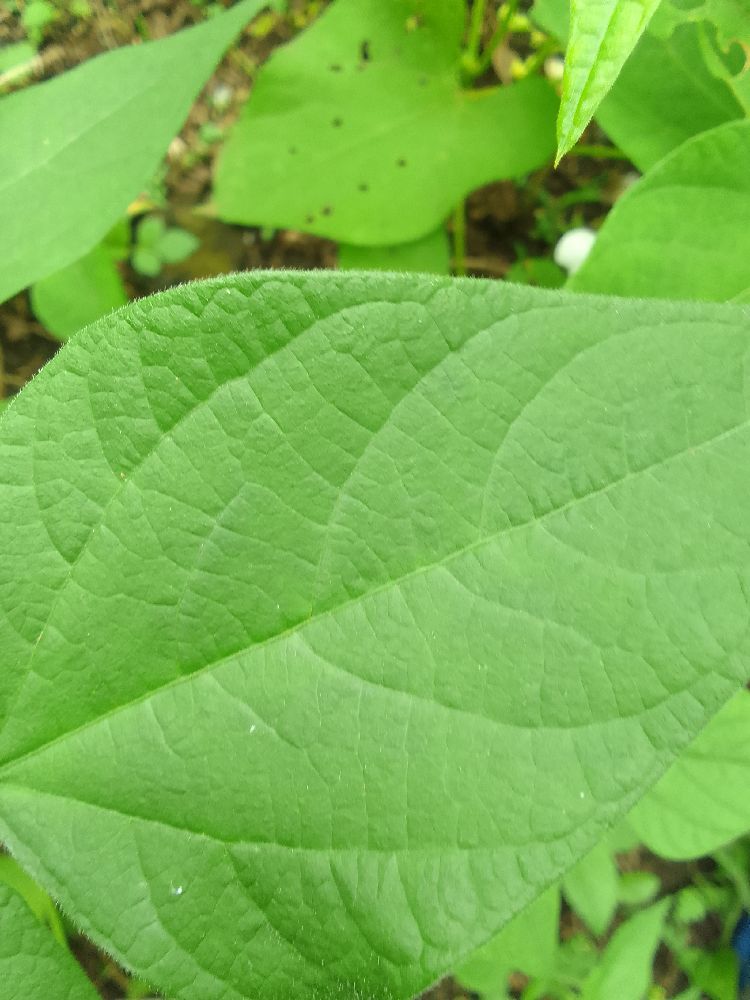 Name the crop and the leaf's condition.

common bean, healthy
